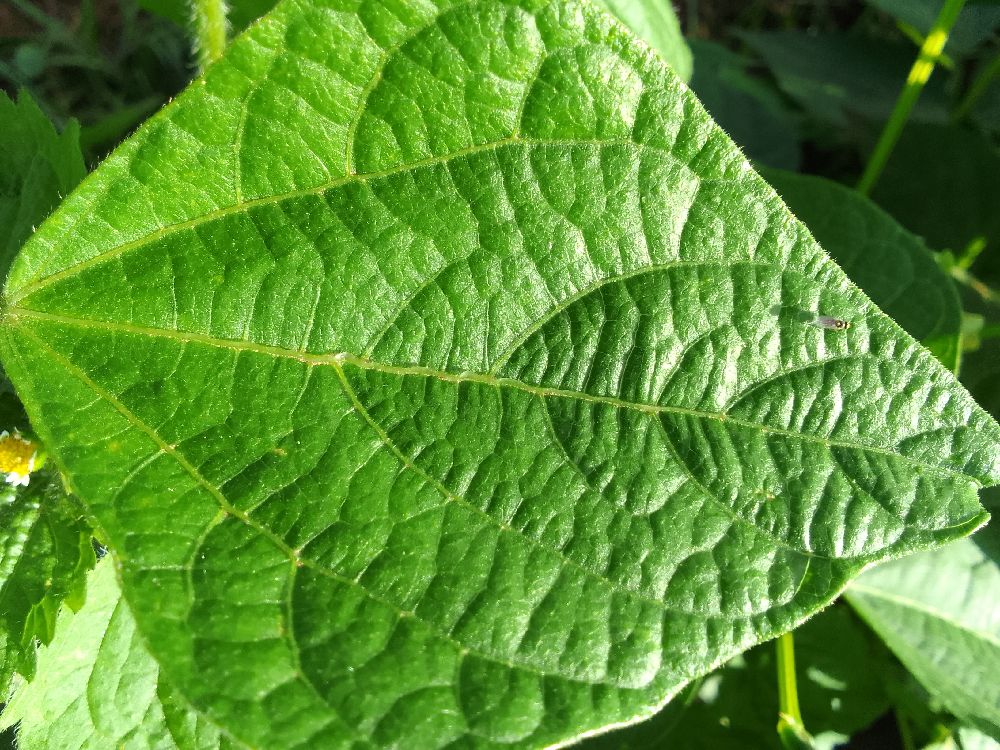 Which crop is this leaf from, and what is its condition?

common bean, healthy
